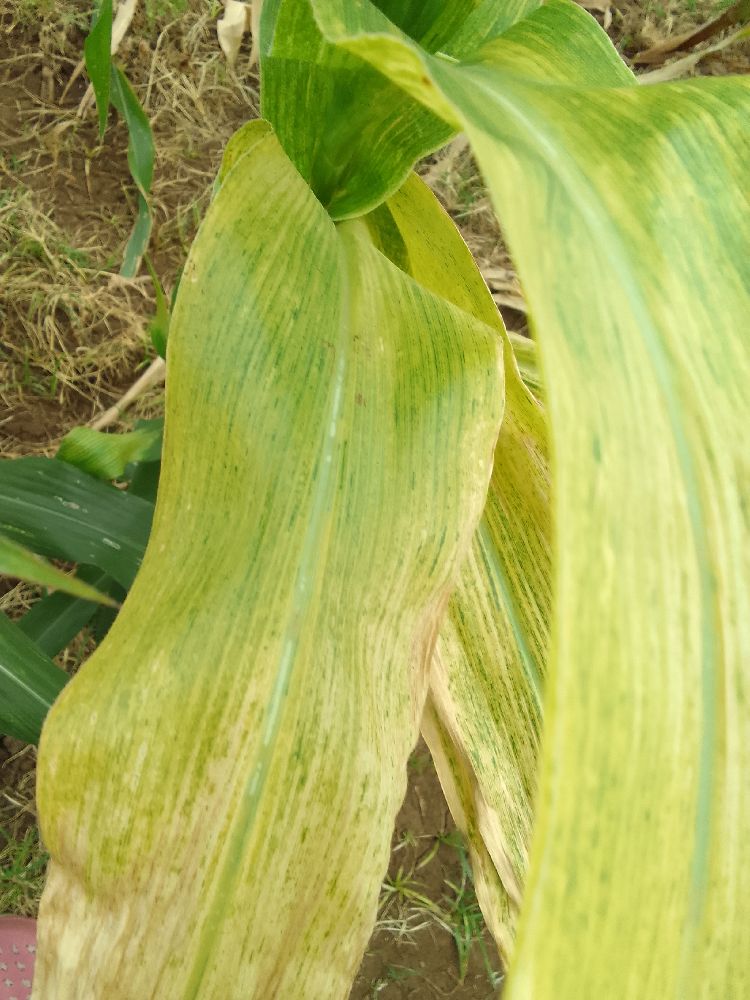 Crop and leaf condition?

maize, maize lethal necrosis
